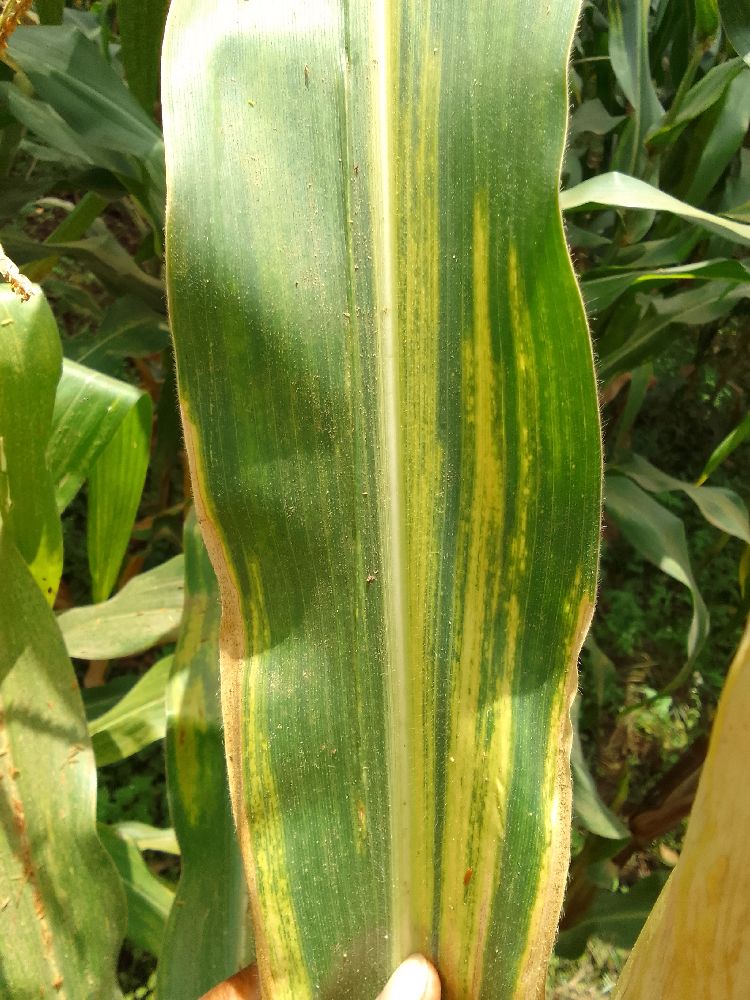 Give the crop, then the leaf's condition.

maize, maize lethal necrosis
